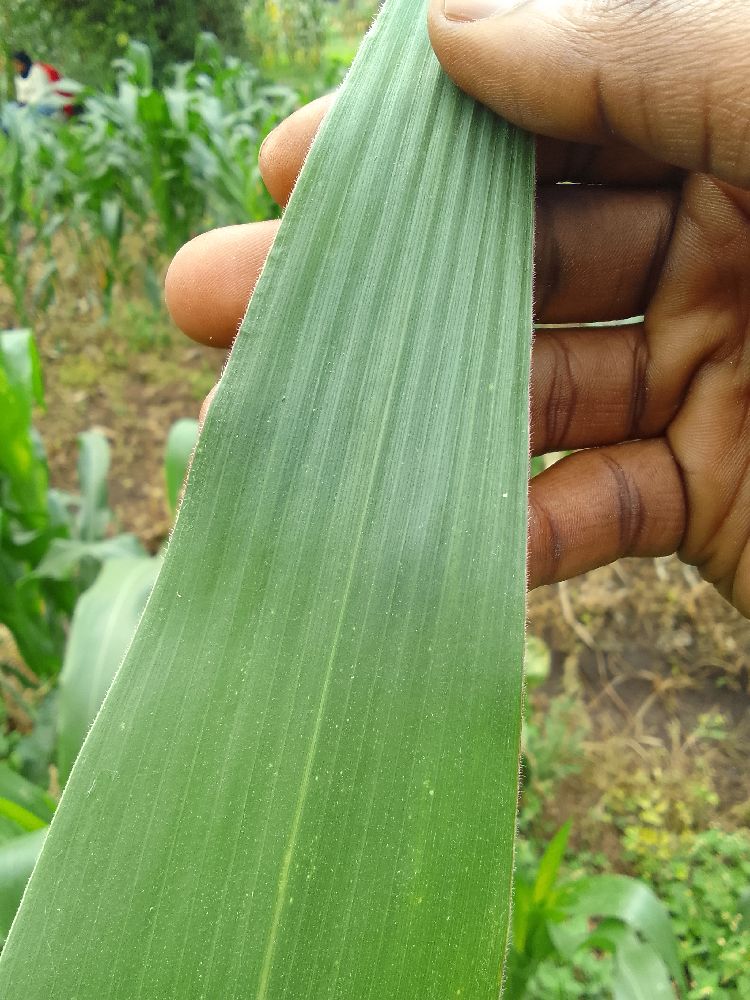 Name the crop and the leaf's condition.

maize, healthy
